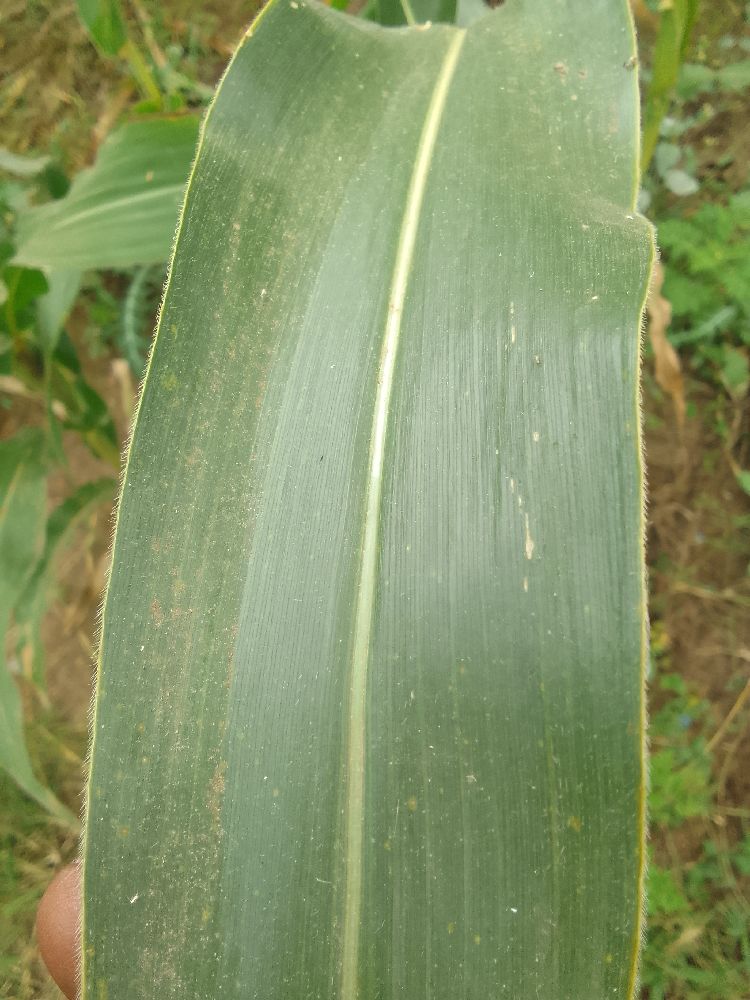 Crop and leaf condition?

maize, healthy
